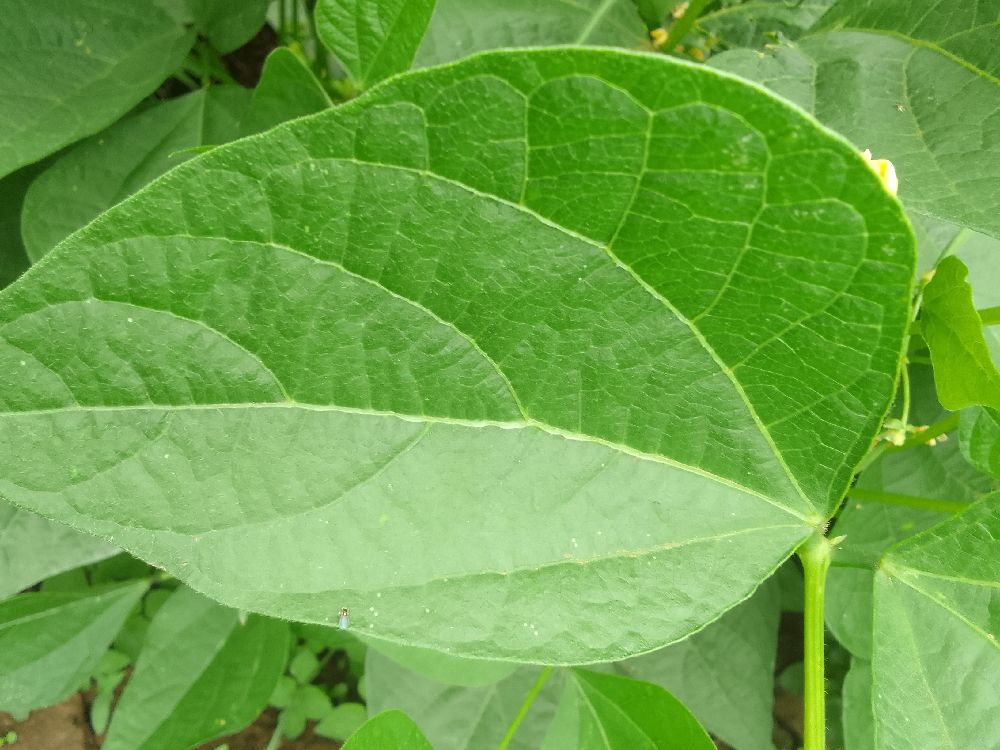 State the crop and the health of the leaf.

common bean, healthy
